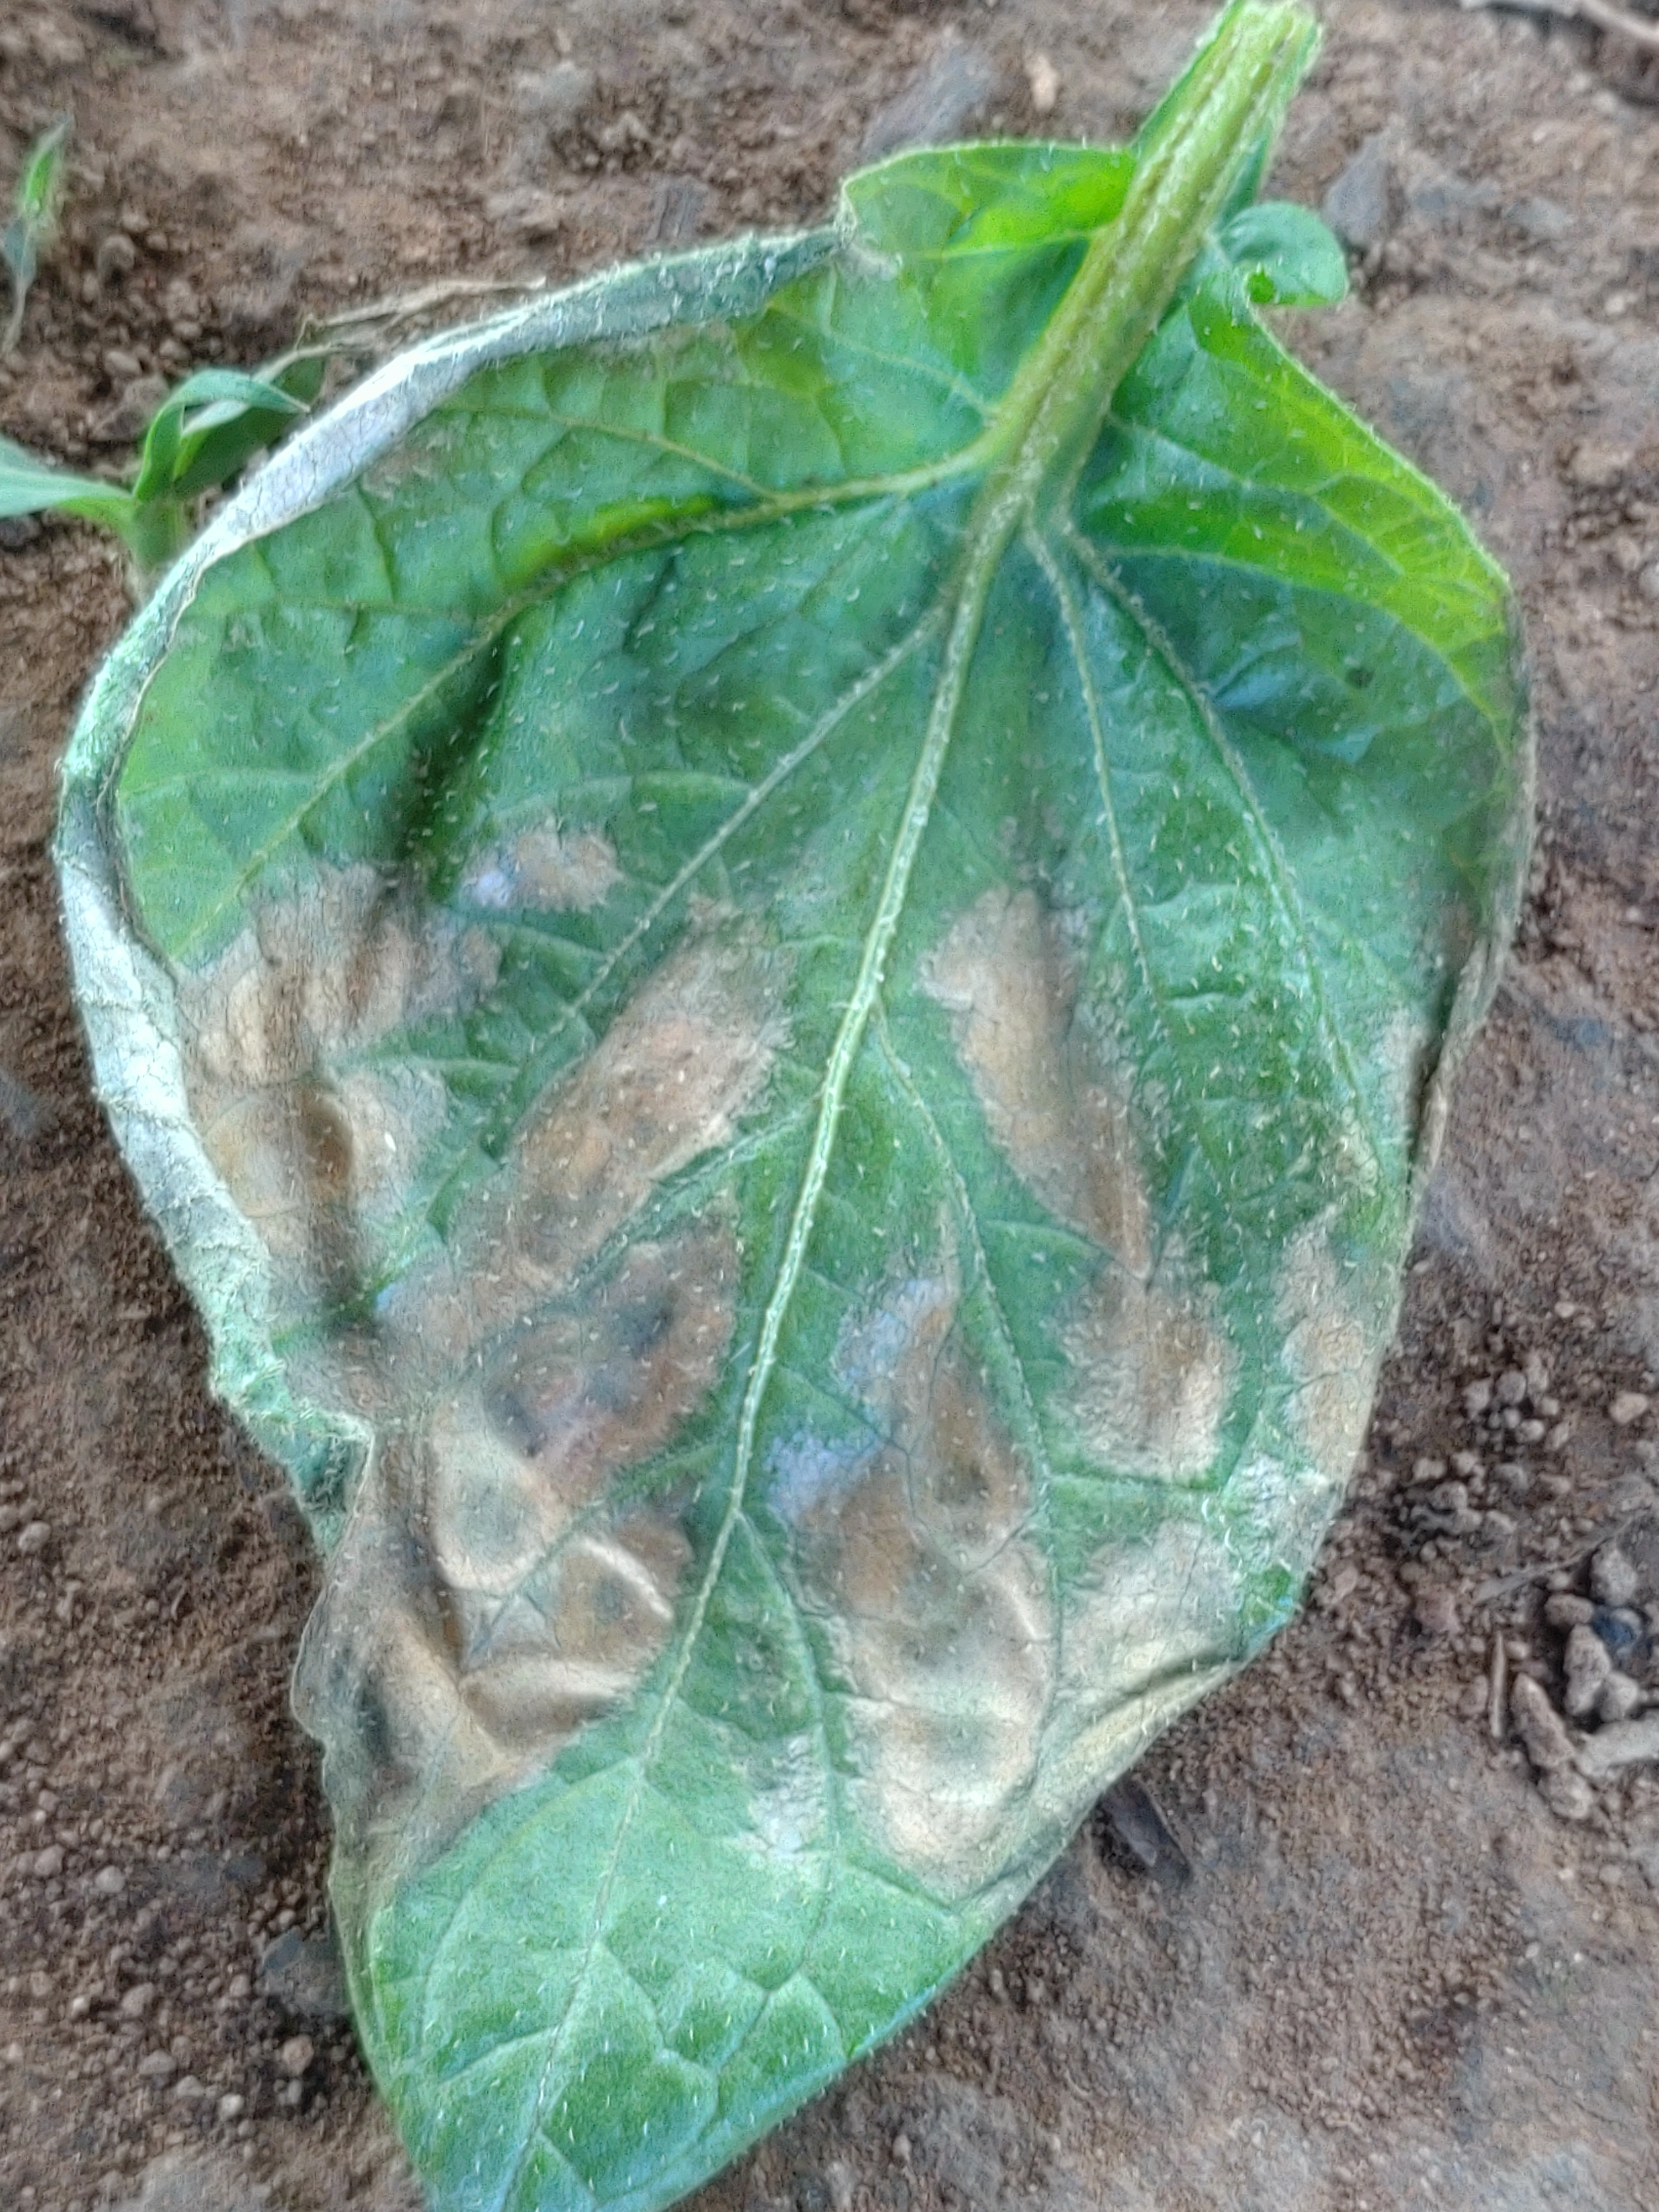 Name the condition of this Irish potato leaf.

early blight
